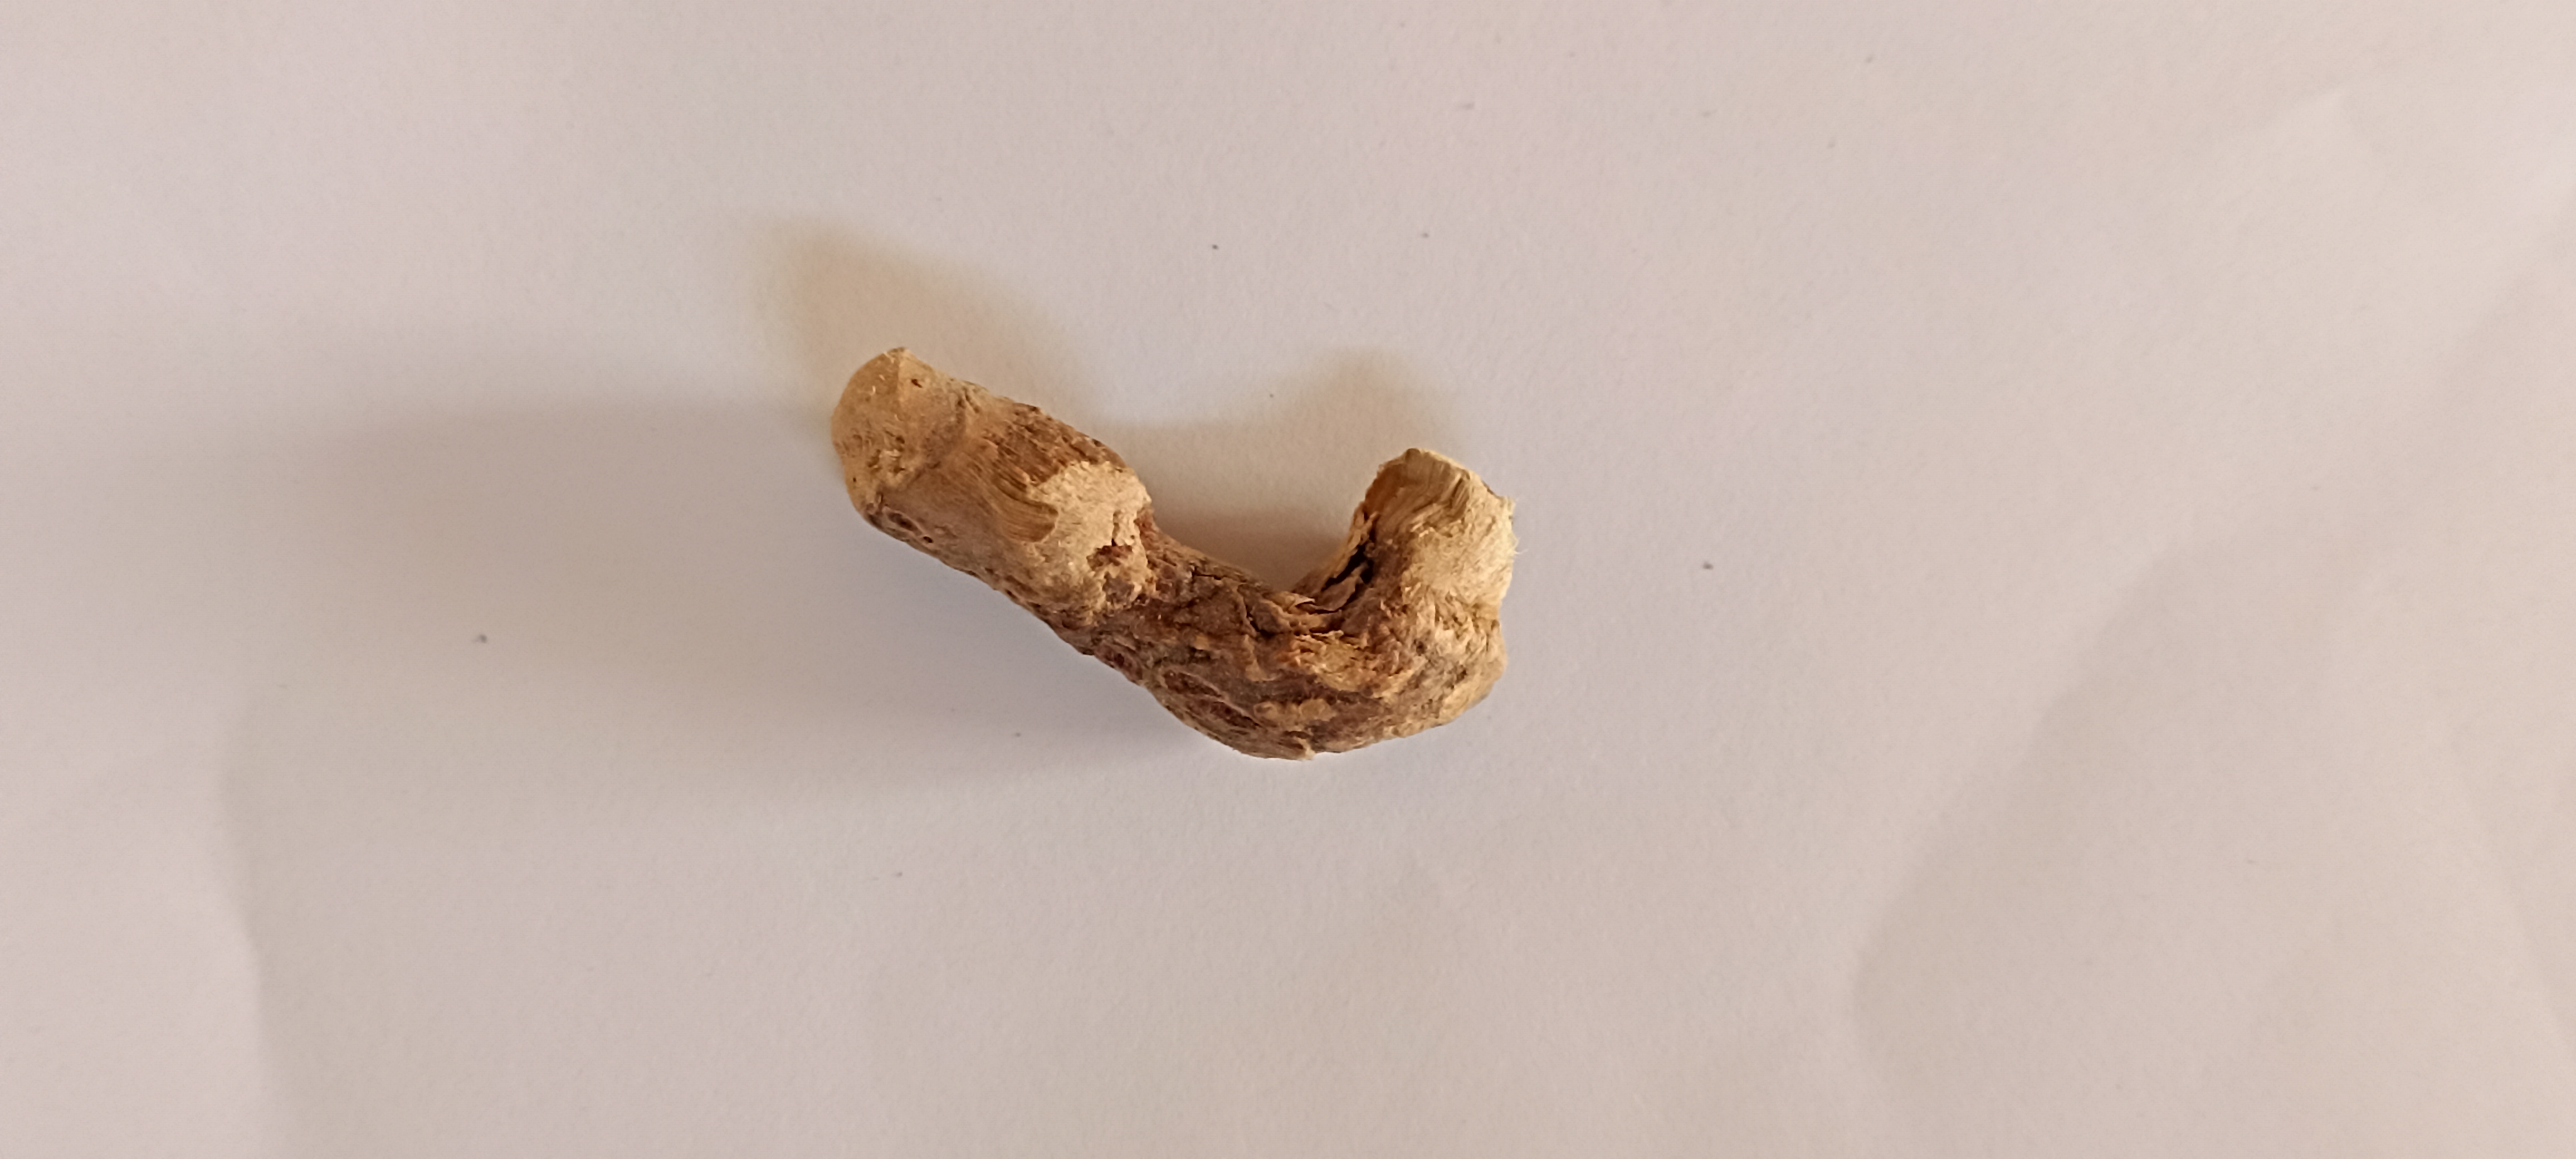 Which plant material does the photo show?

vekhand
